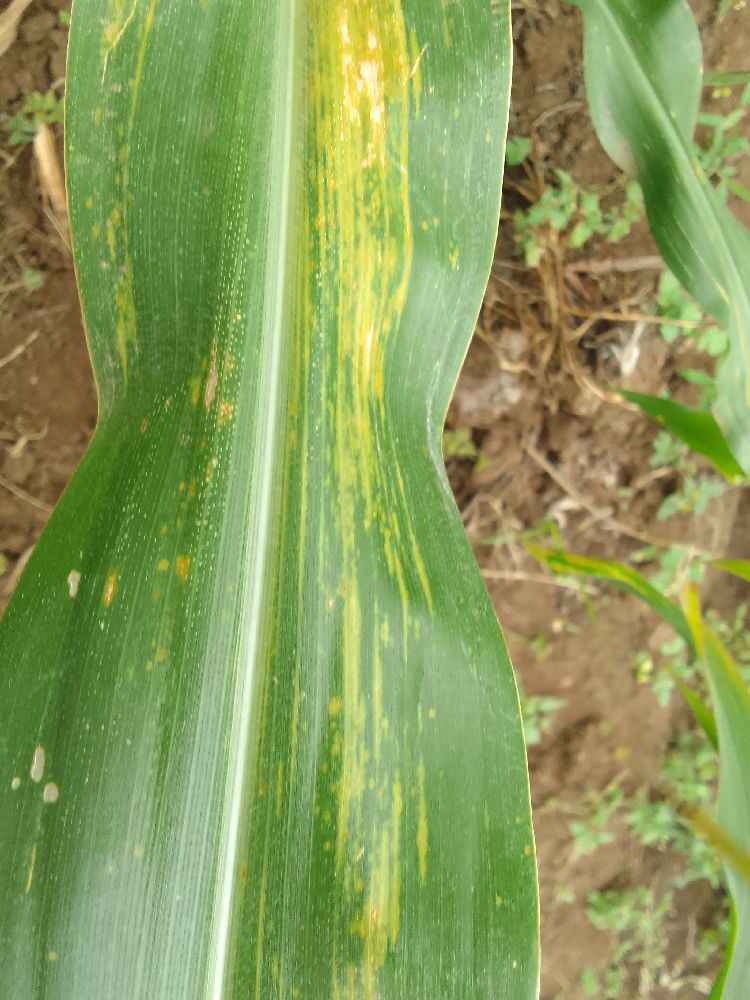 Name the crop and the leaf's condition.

maize, maize lethal necrosis
